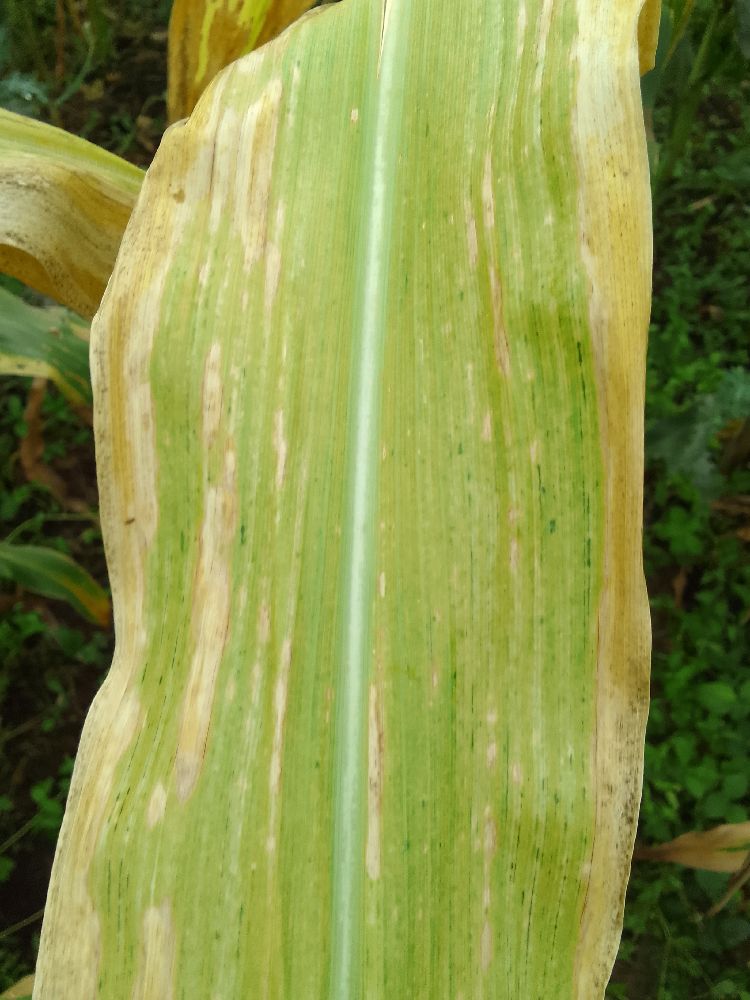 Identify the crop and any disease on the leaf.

maize, maize lethal necrosis
